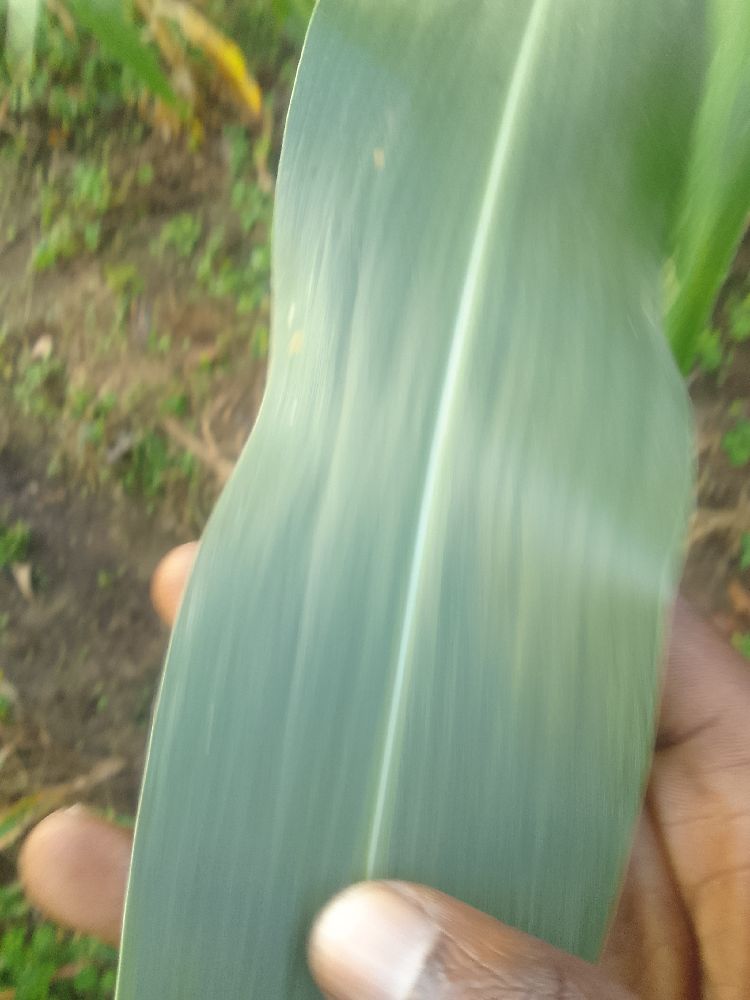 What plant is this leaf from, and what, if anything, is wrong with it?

maize, healthy
